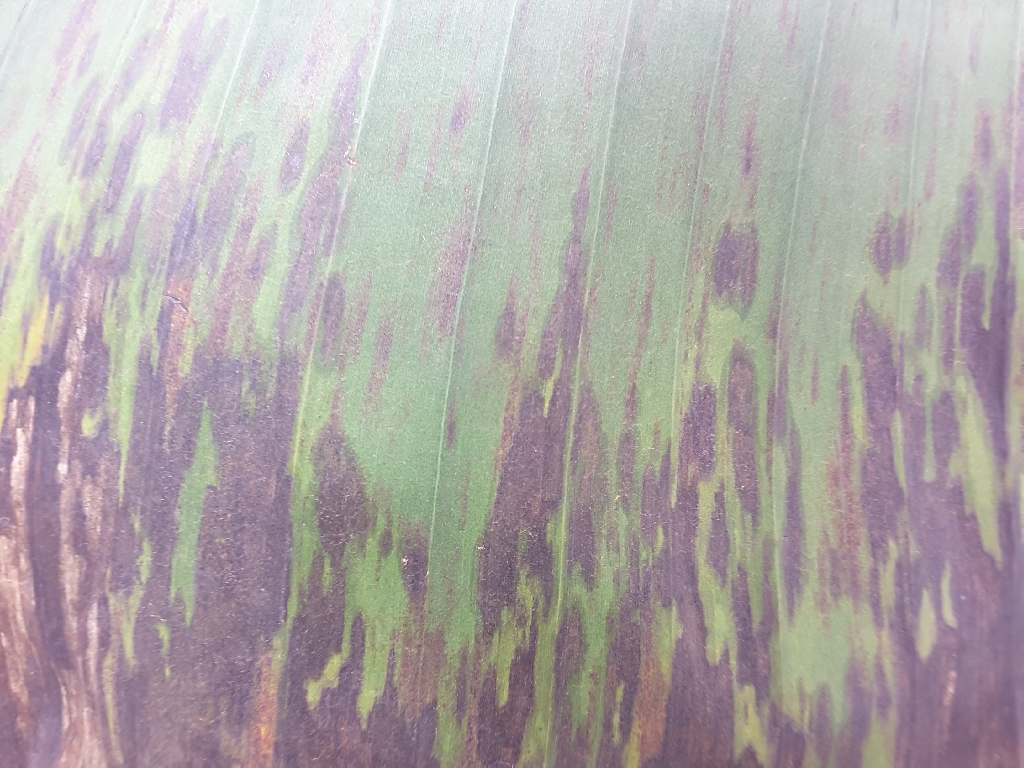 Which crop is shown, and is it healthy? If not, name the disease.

banana, black sigatoka
